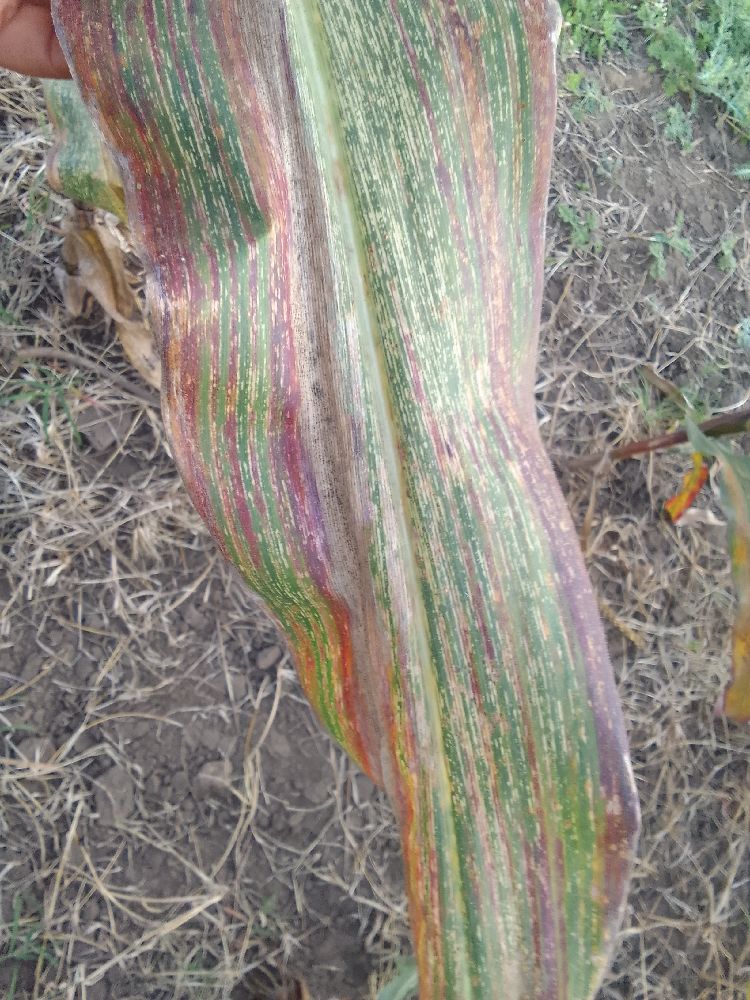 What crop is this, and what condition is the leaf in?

maize, maize streak virus
